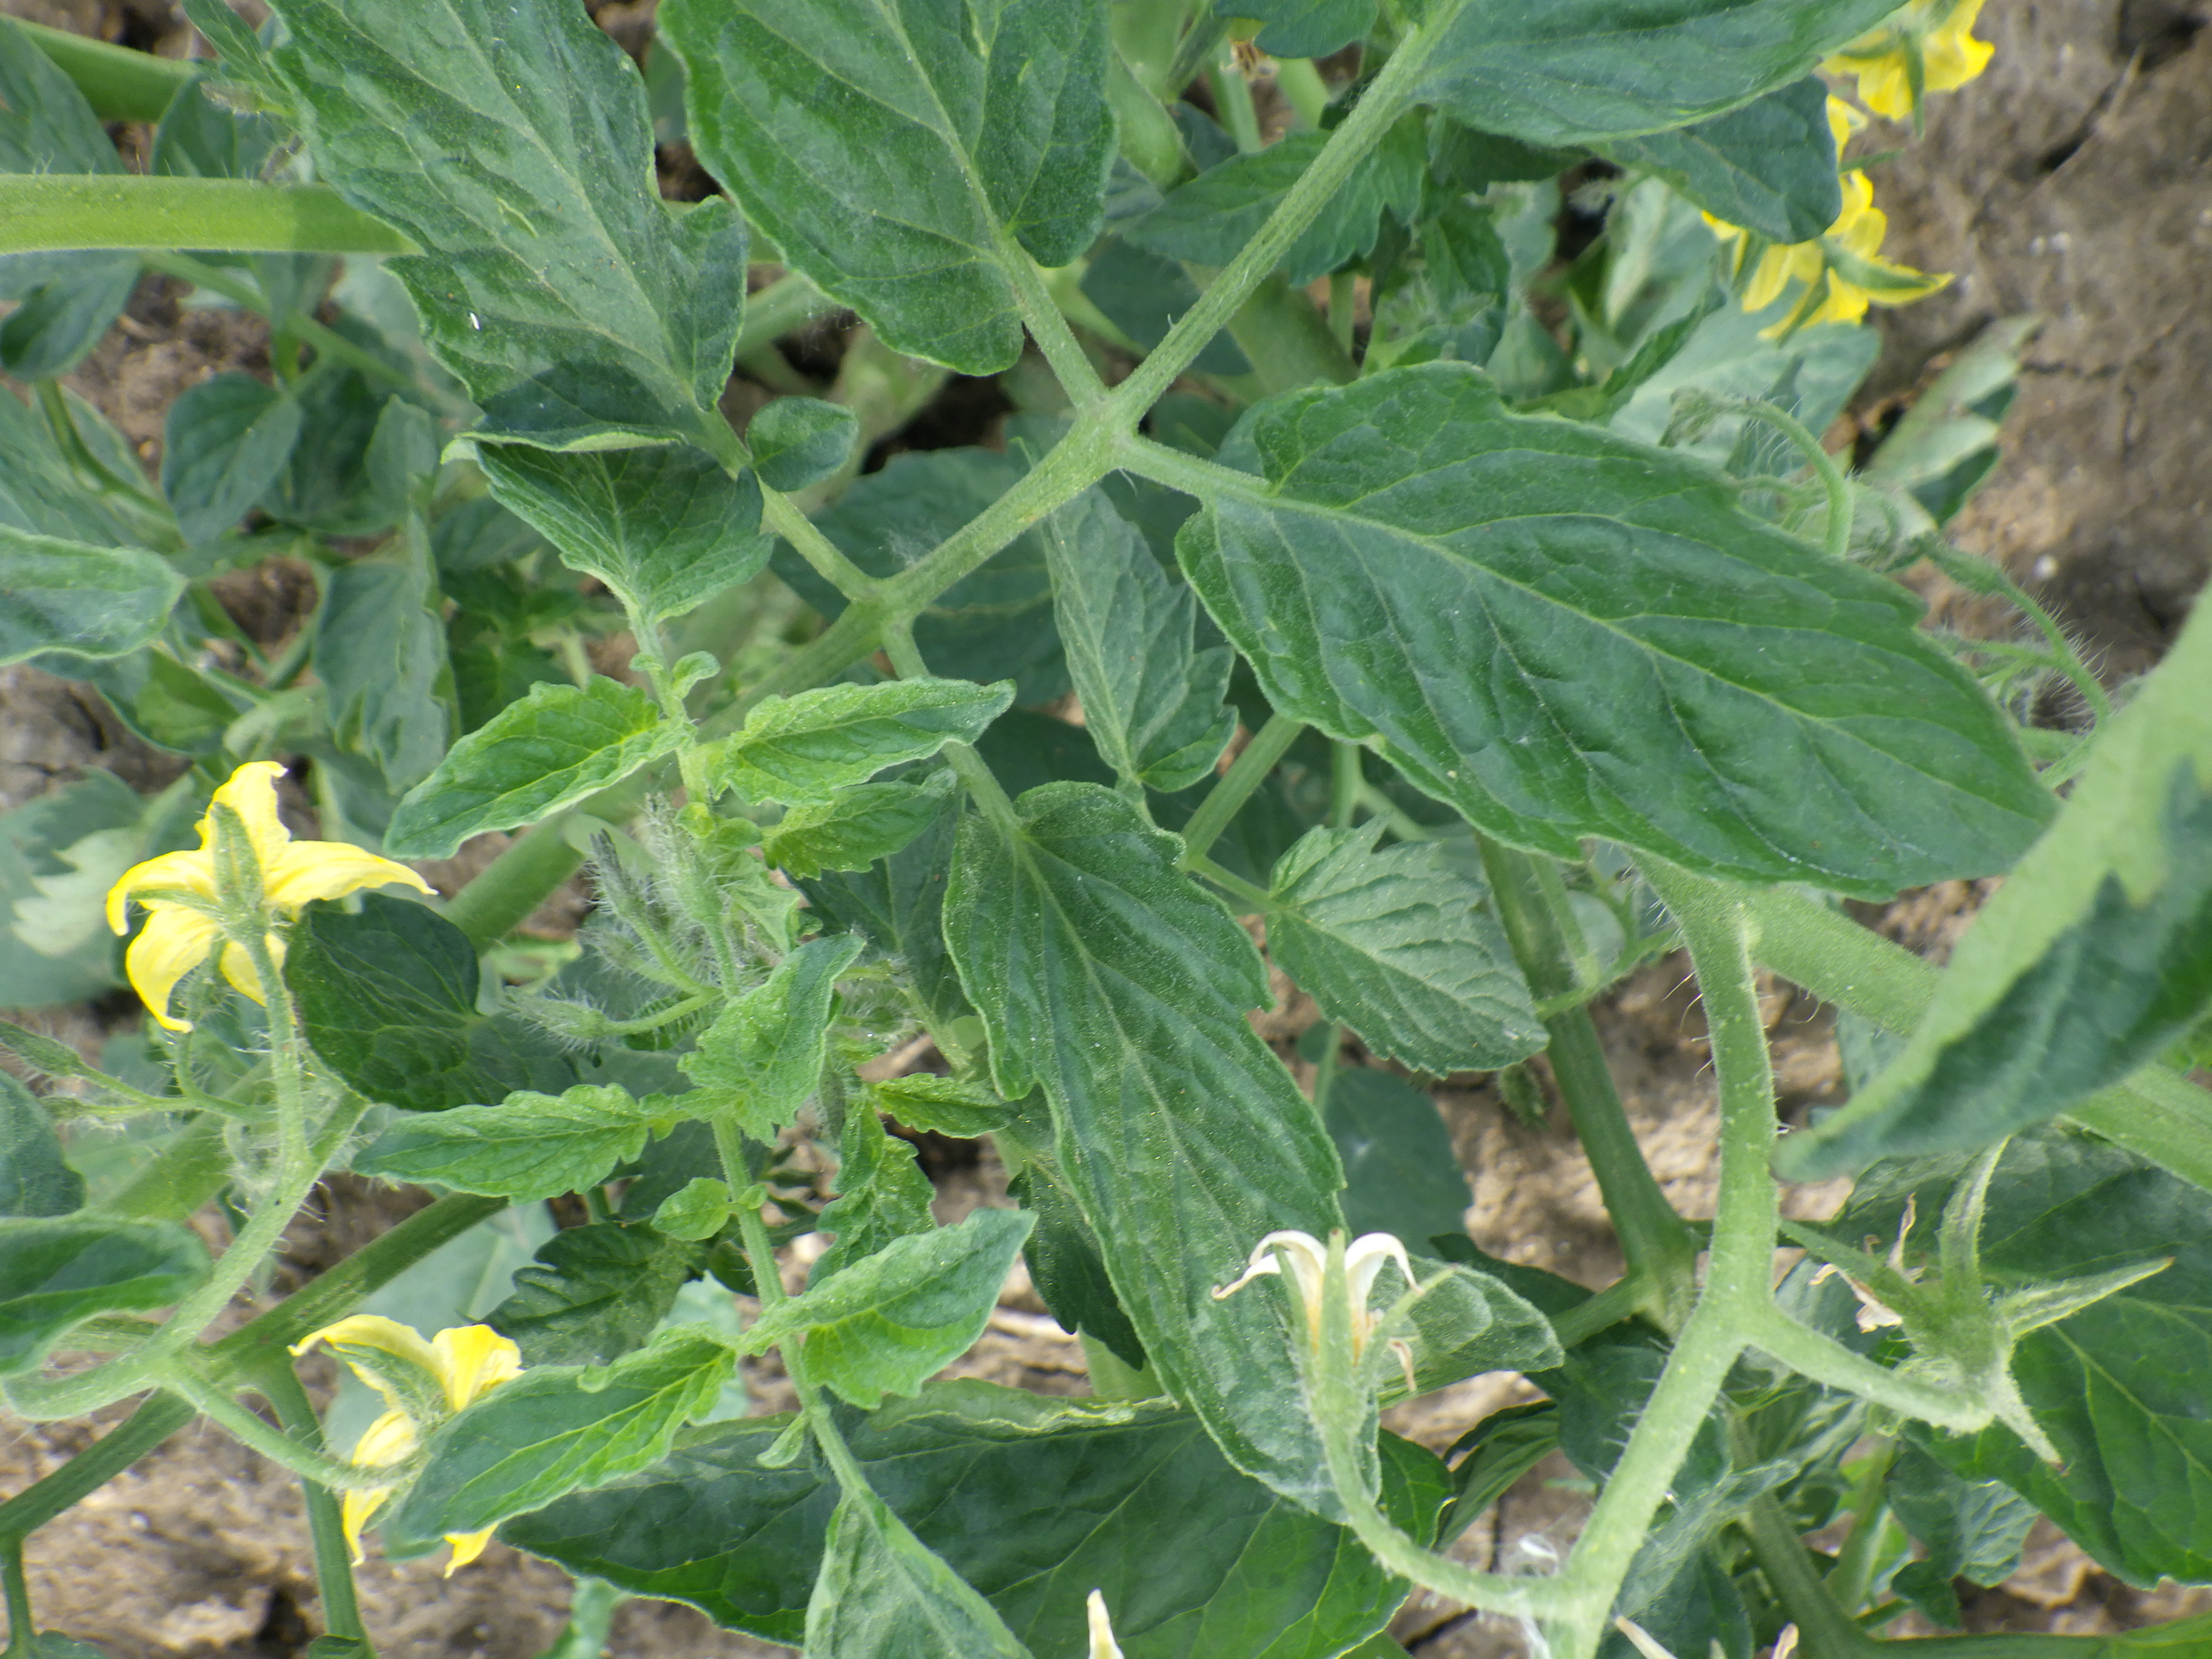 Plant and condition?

tomato, healthy
